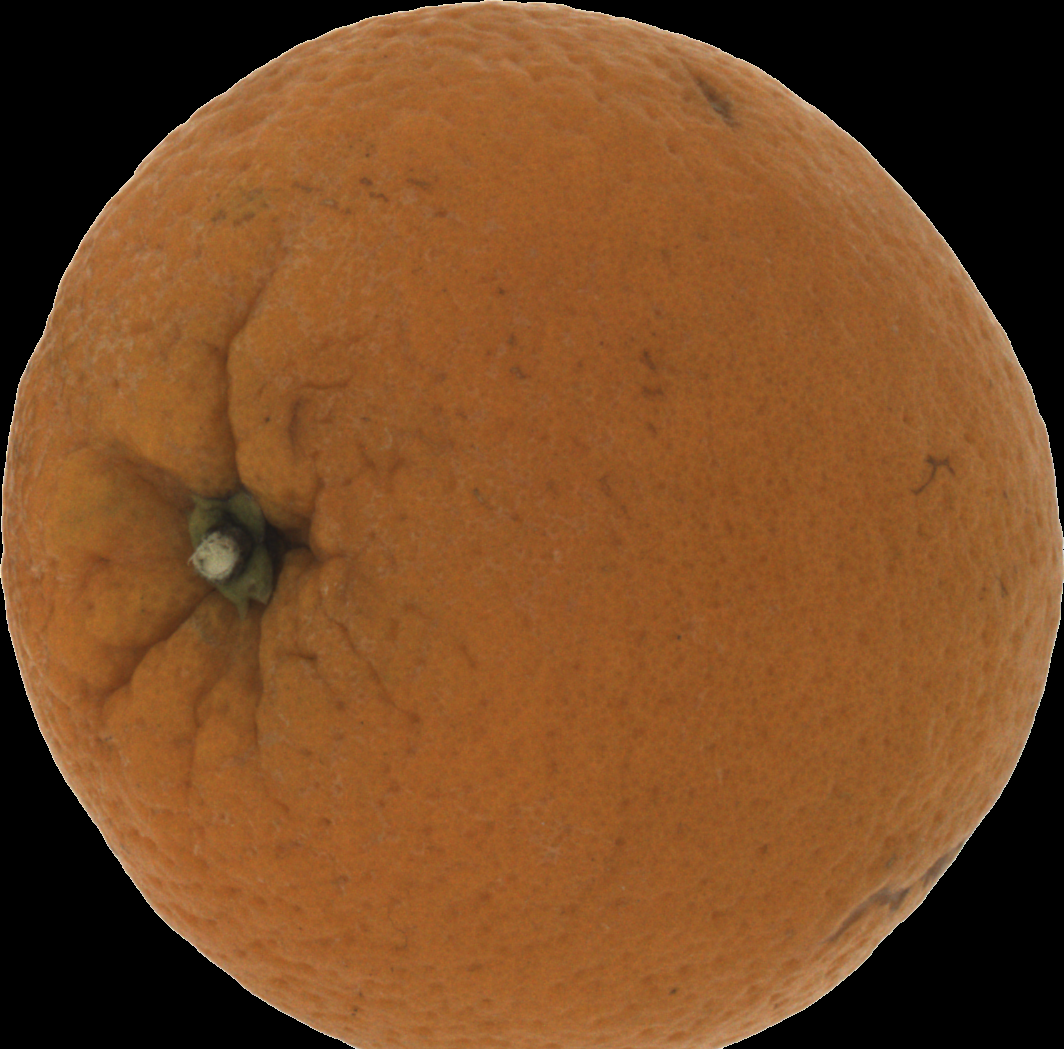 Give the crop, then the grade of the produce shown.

orange, bad
